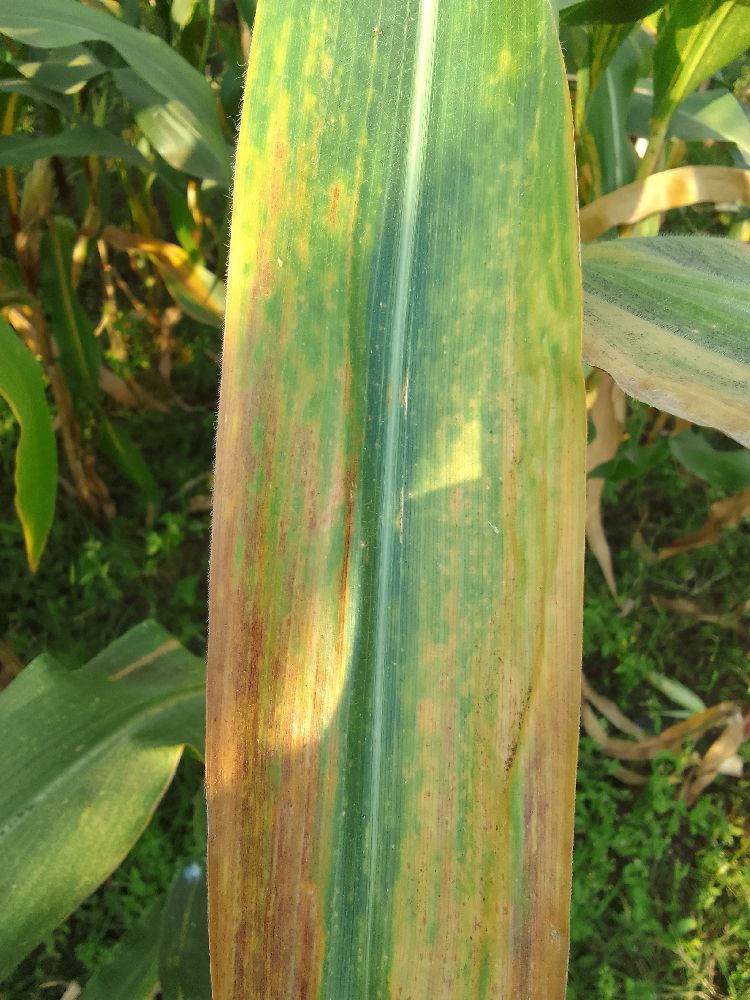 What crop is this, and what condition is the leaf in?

maize, maize lethal necrosis
